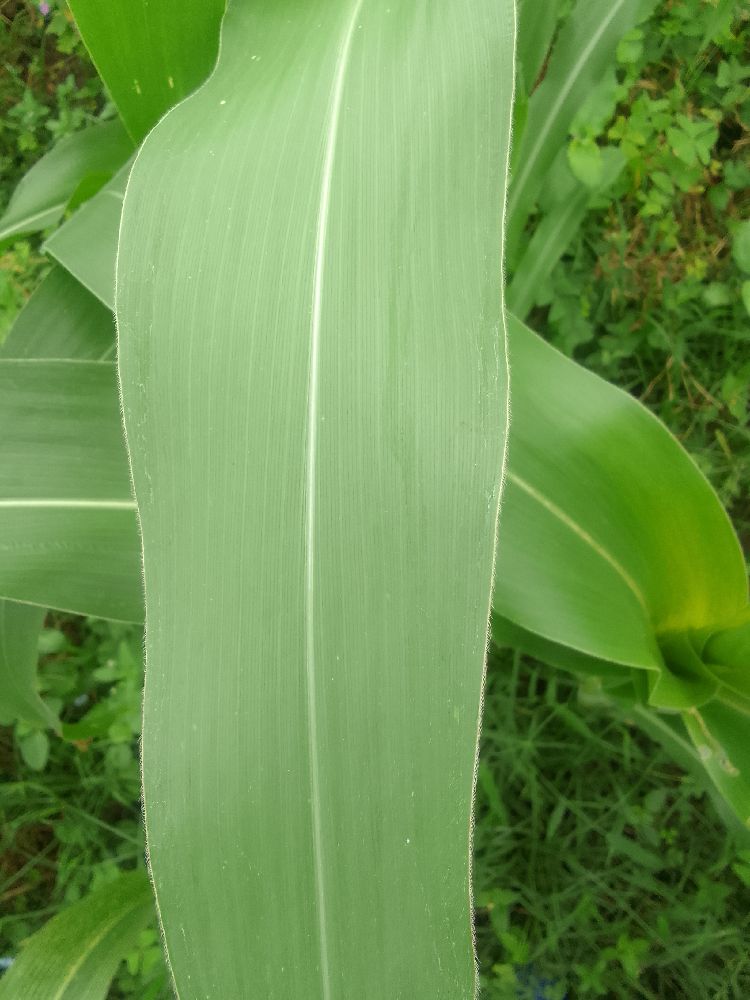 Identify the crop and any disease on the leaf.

maize, healthy
